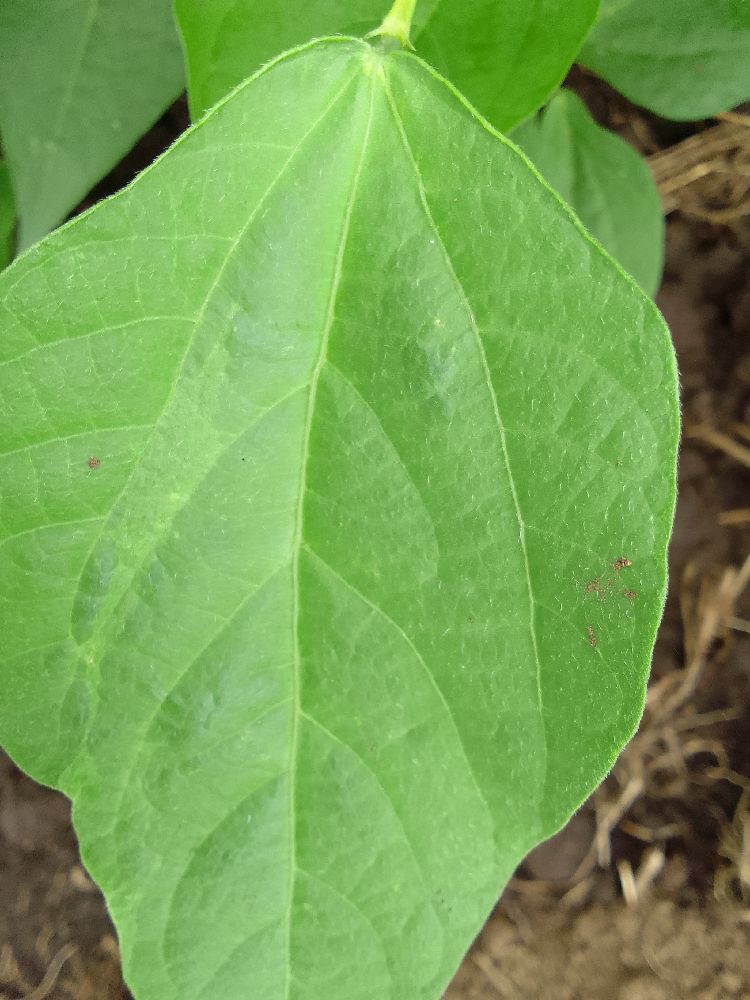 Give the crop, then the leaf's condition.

common bean, healthy
